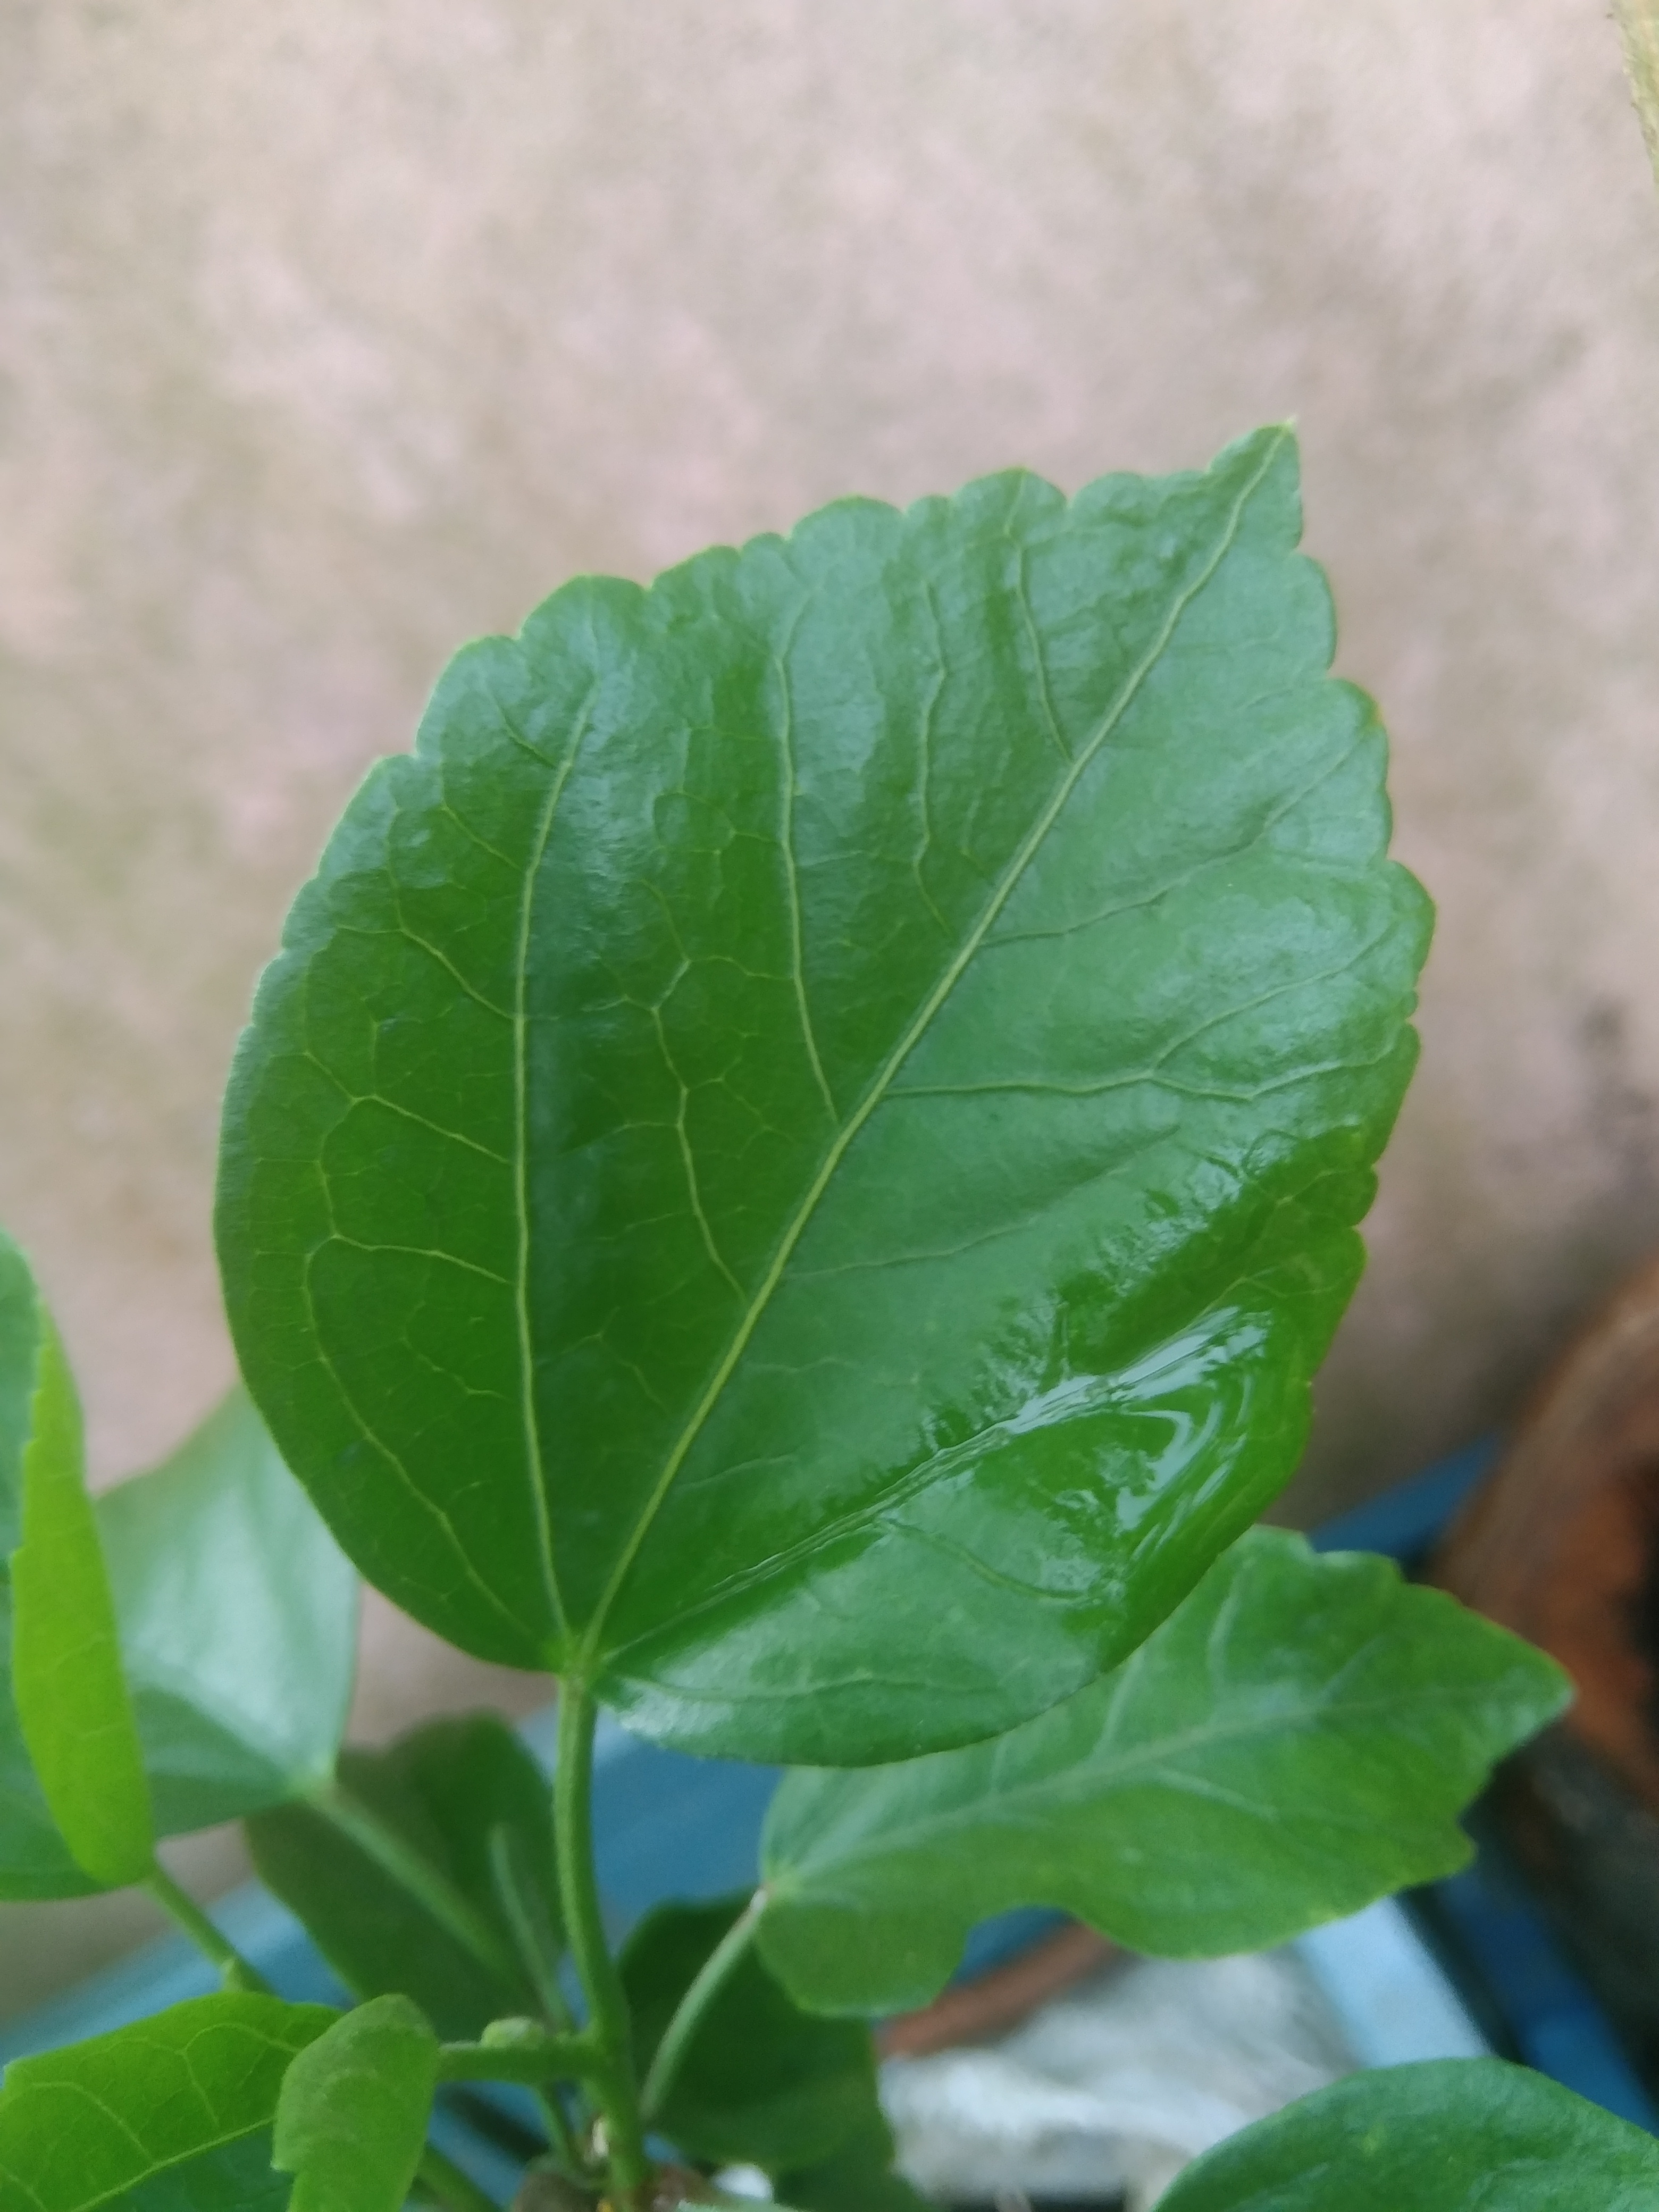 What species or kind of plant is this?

hibiscus
